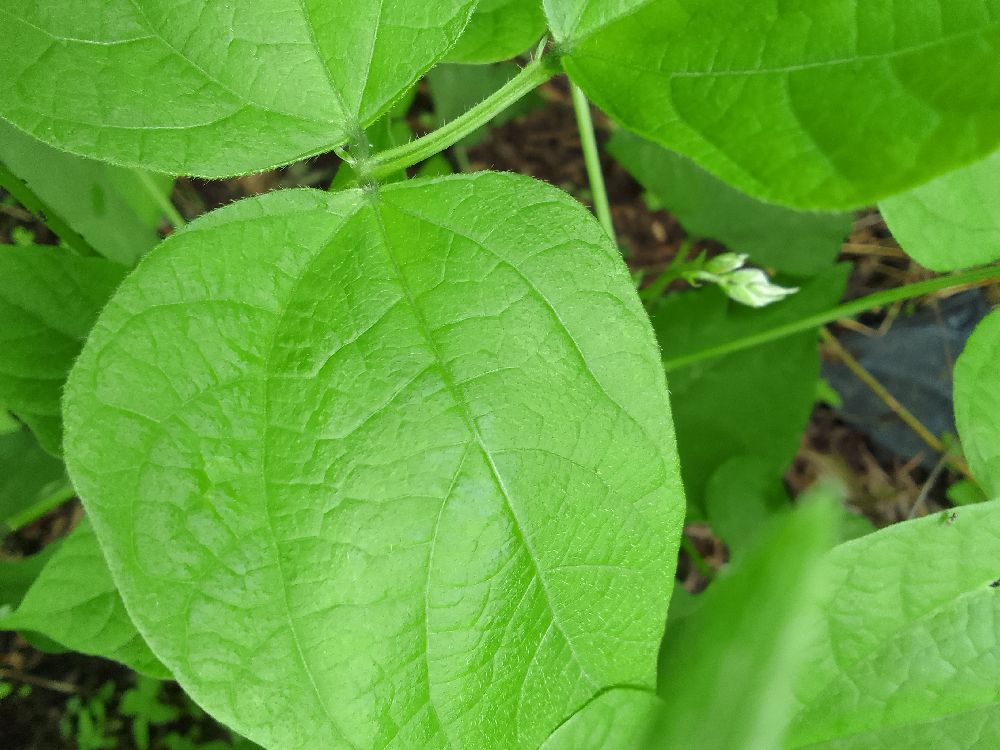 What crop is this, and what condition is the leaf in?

common bean, healthy
